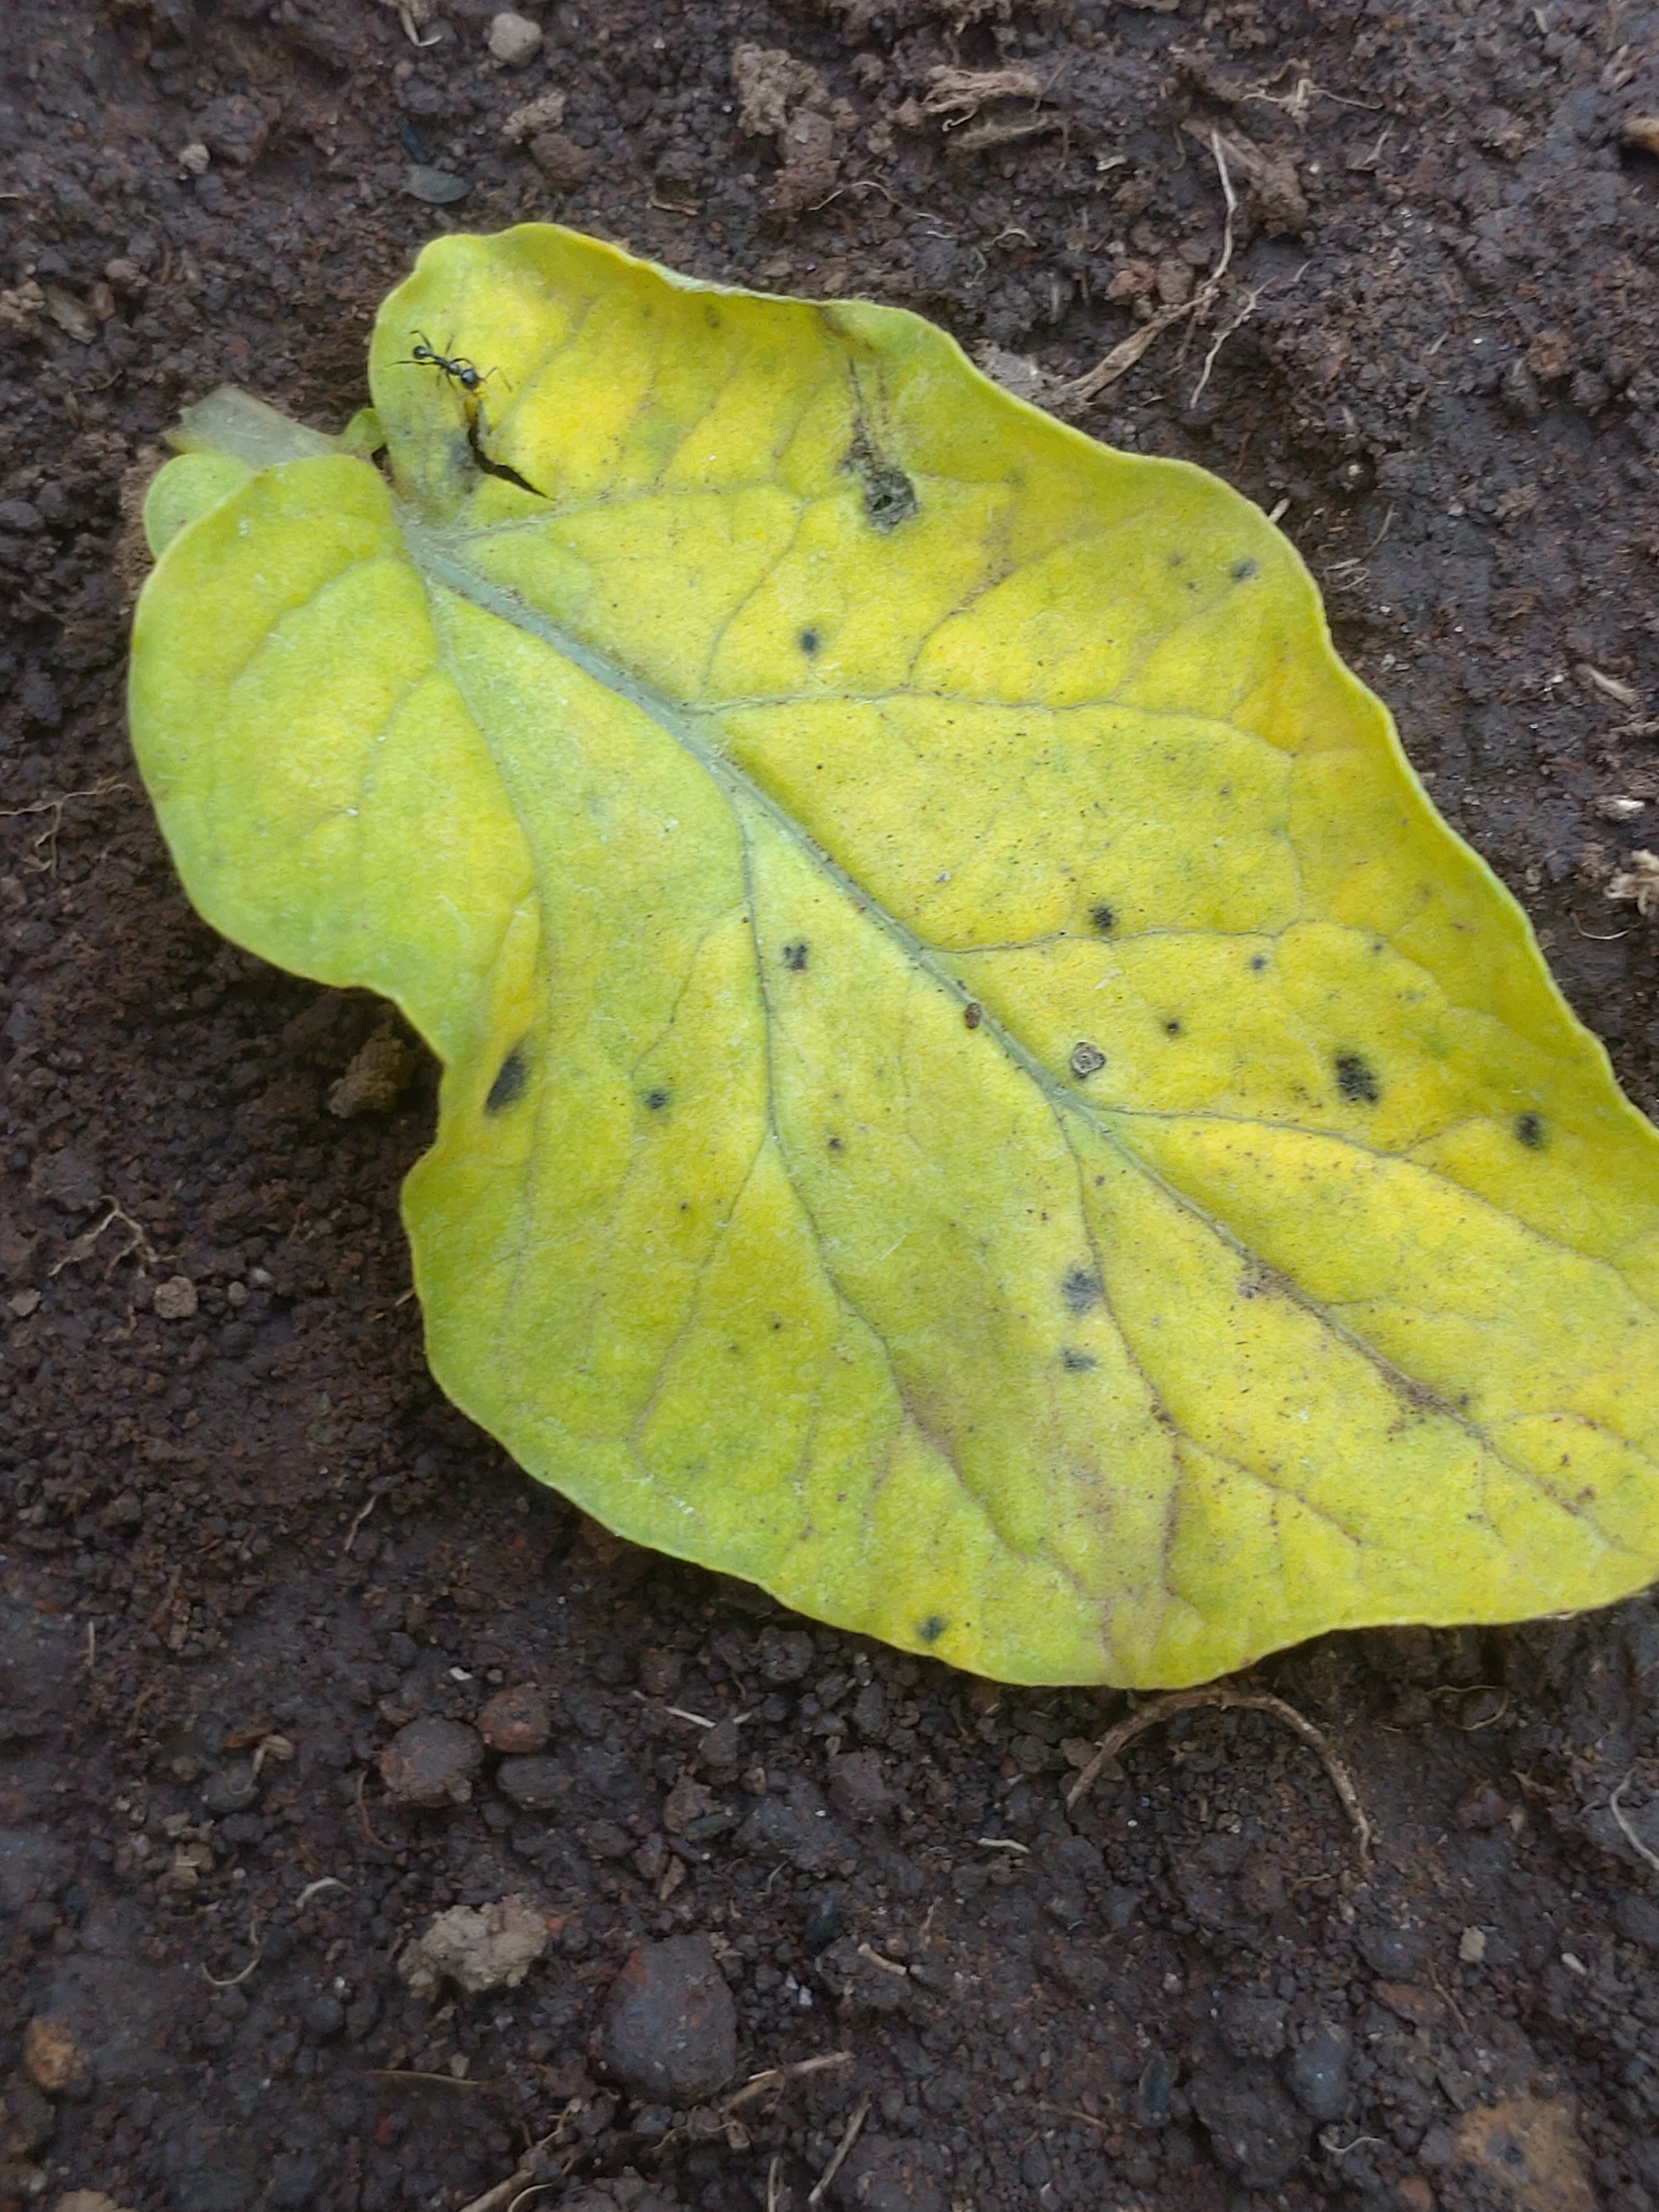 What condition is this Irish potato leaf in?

late blight
